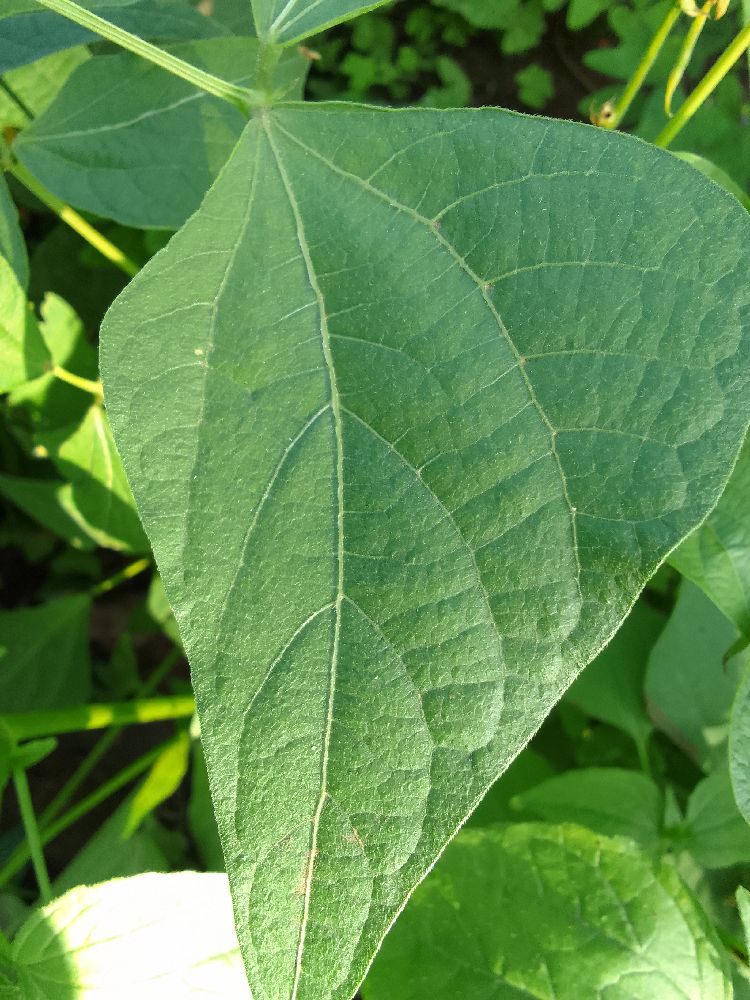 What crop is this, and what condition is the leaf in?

common bean, healthy
